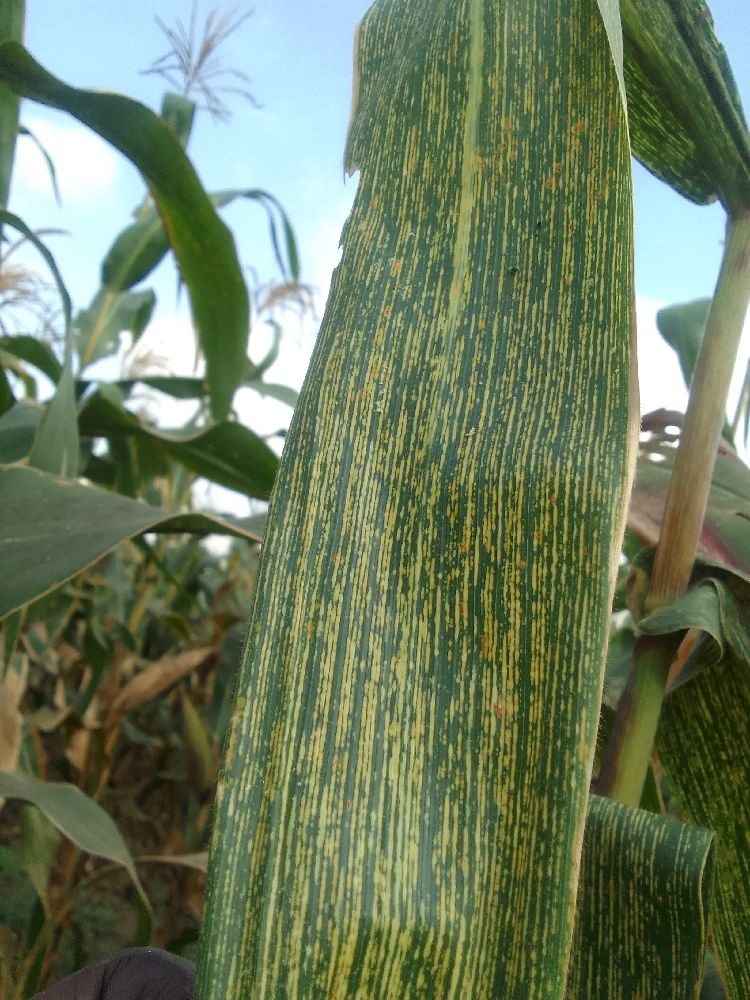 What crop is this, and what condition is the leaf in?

maize, maize streak virus
